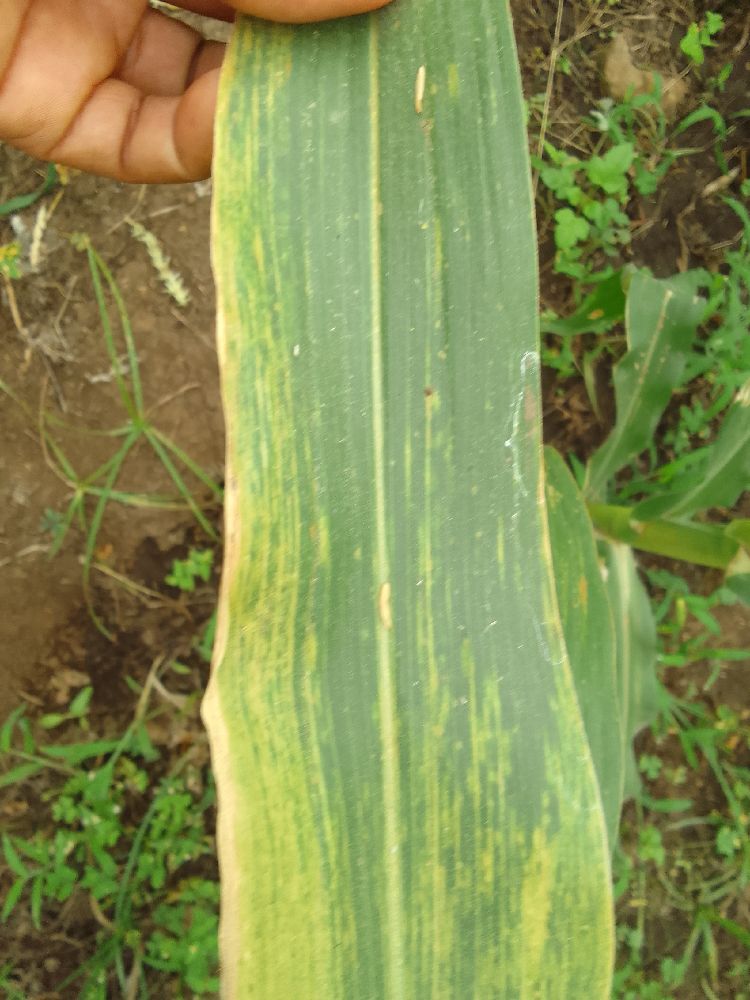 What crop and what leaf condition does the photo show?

maize, maize lethal necrosis
